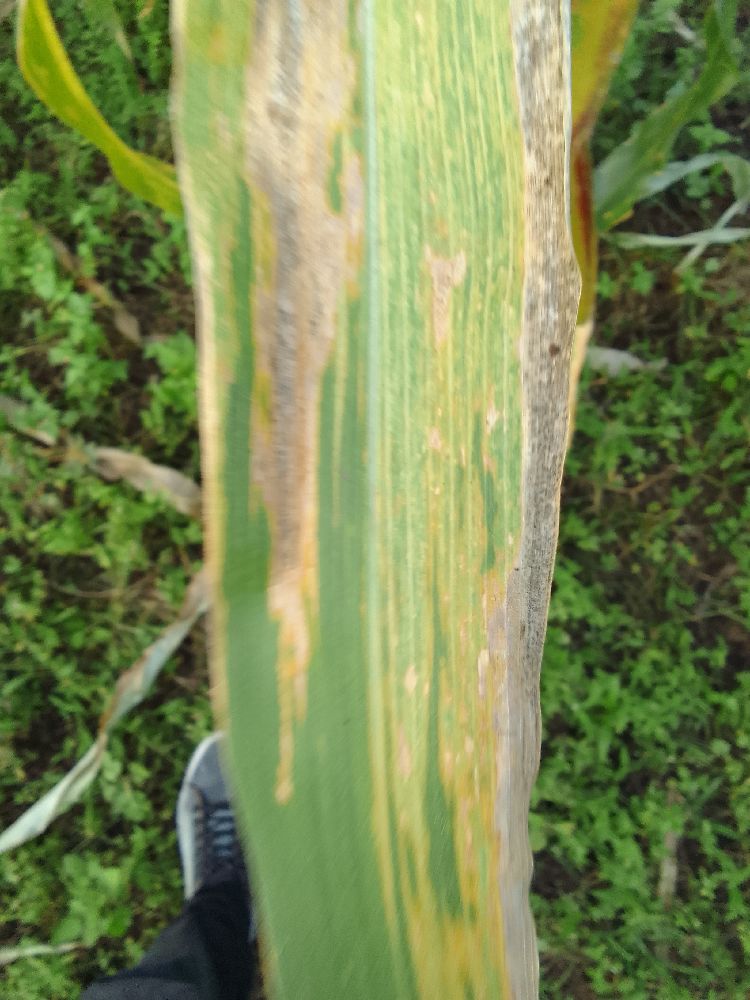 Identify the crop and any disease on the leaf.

maize, maize lethal necrosis
